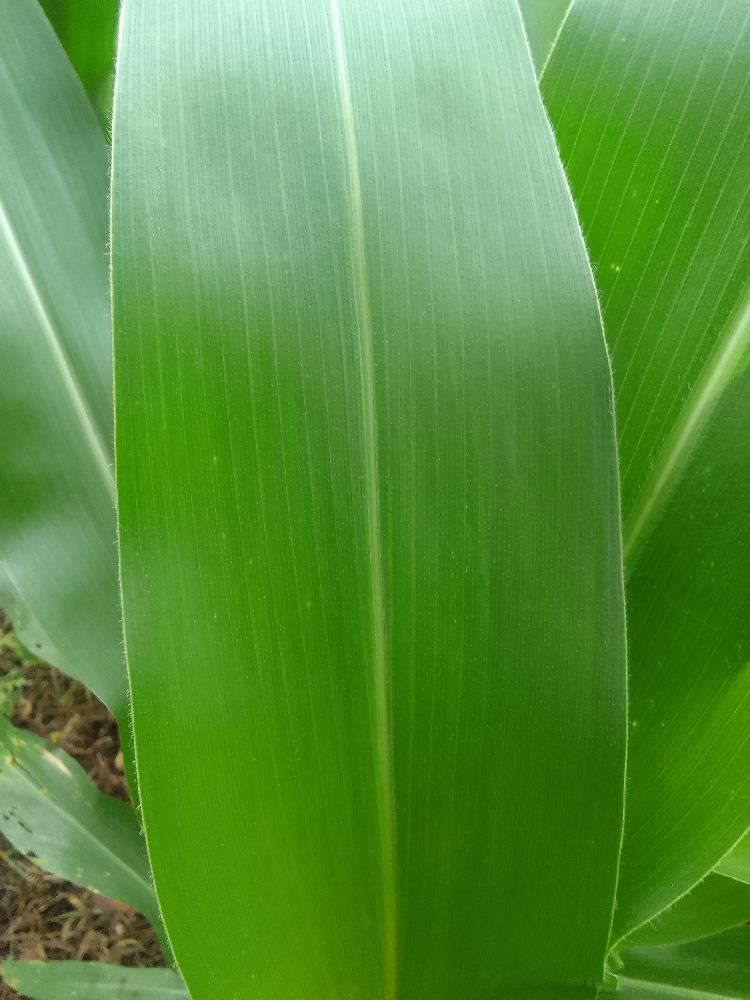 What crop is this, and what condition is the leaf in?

maize, healthy
